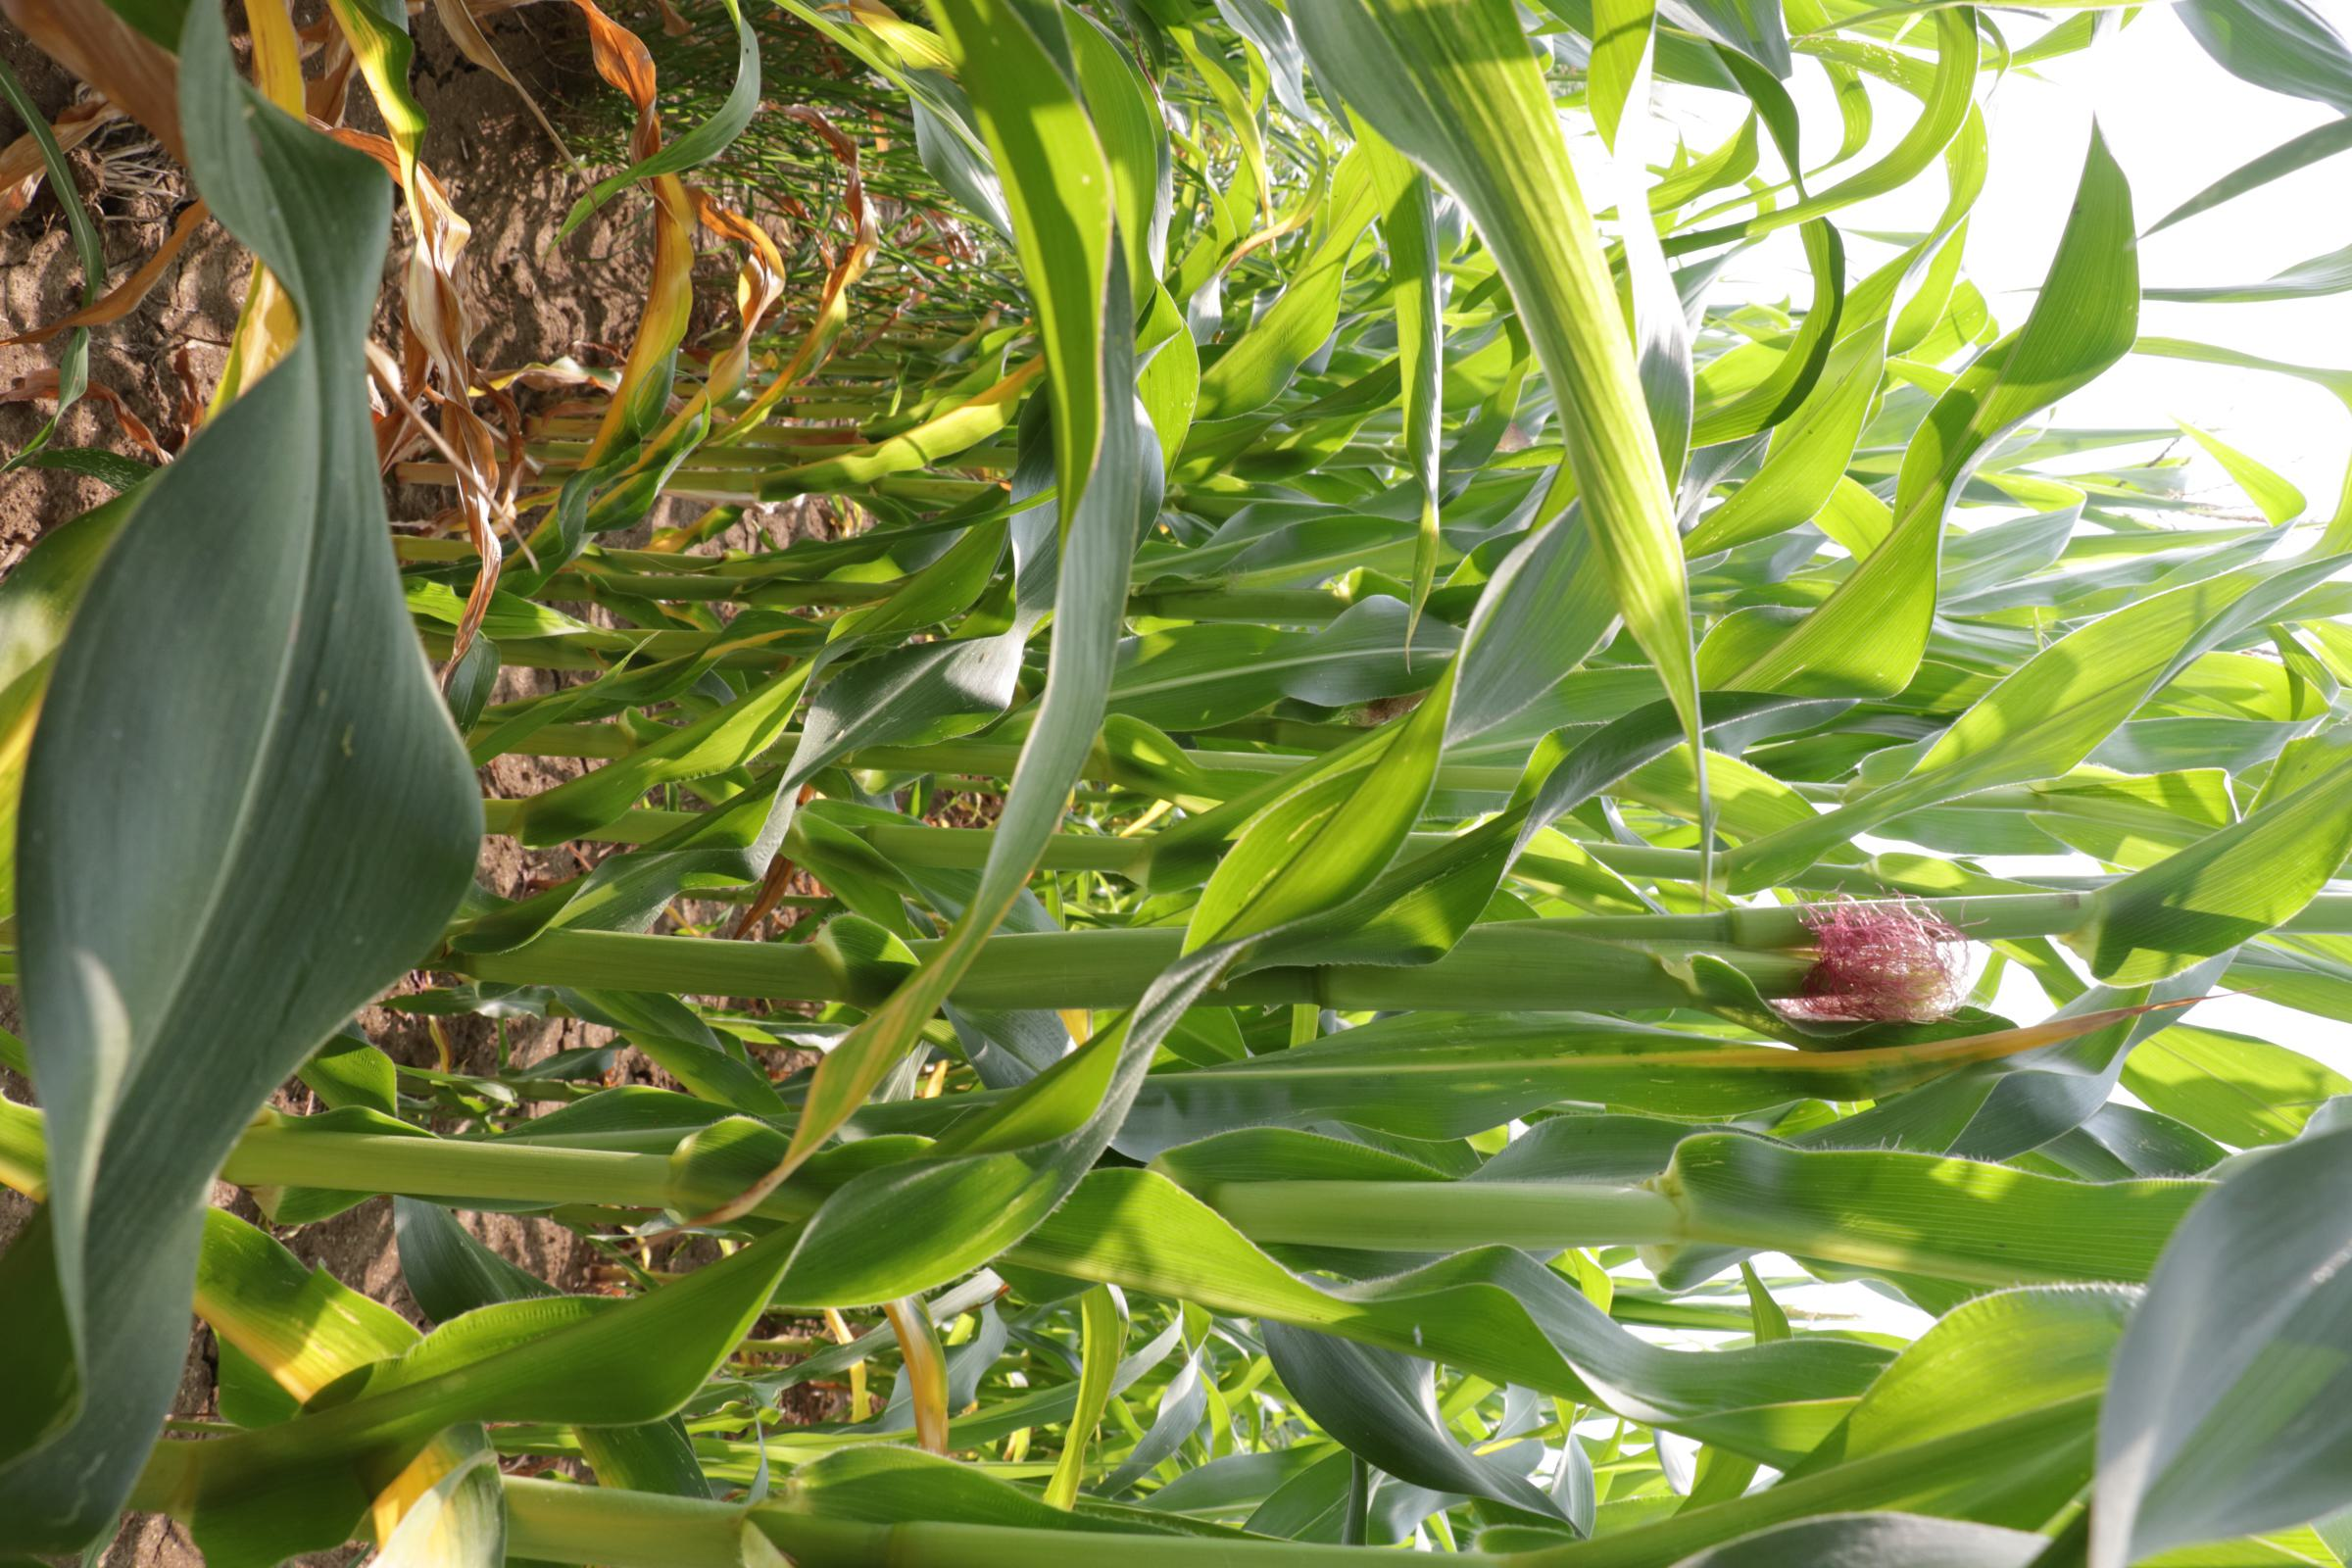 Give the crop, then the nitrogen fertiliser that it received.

maize, no added nitrogen
